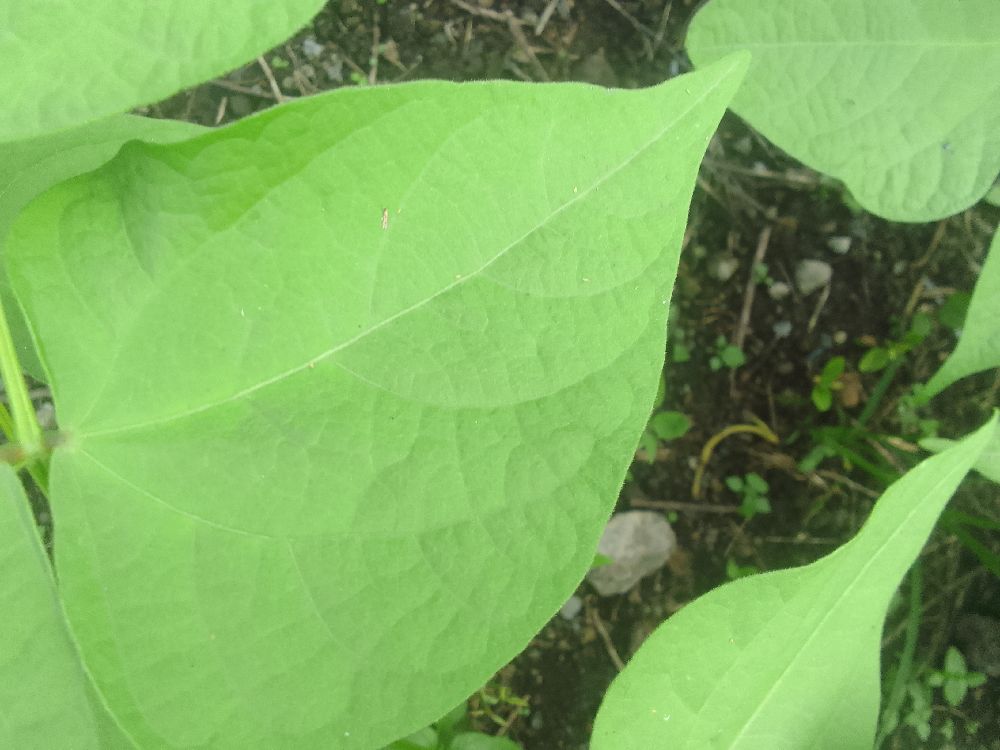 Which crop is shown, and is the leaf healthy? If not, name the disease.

common bean, healthy
